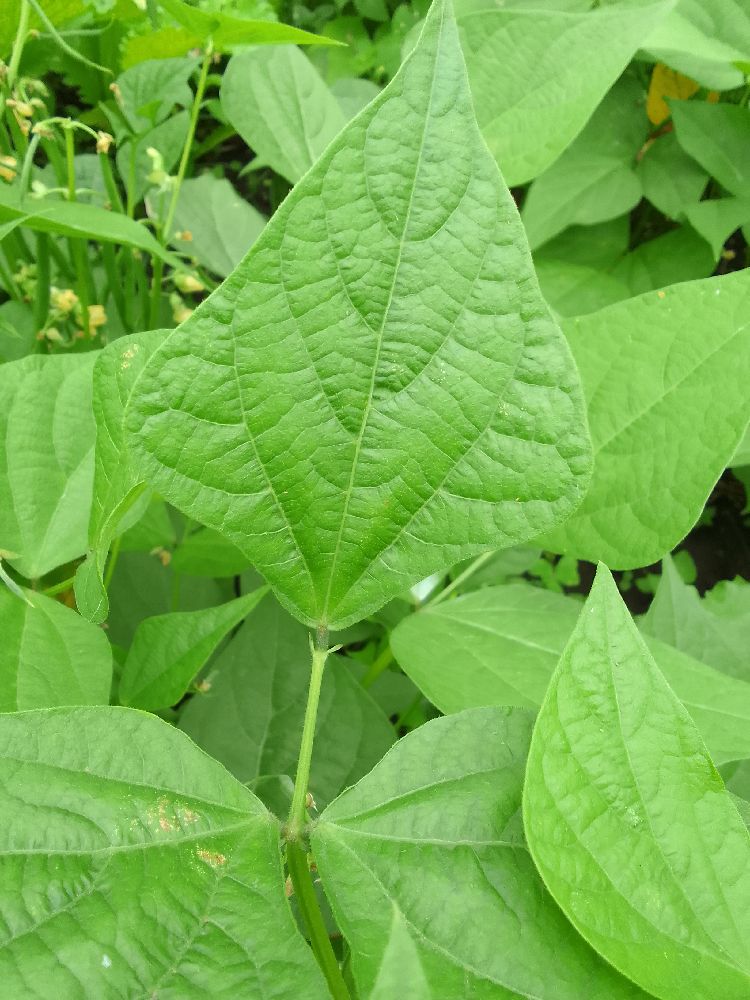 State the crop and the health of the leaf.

common bean, healthy
